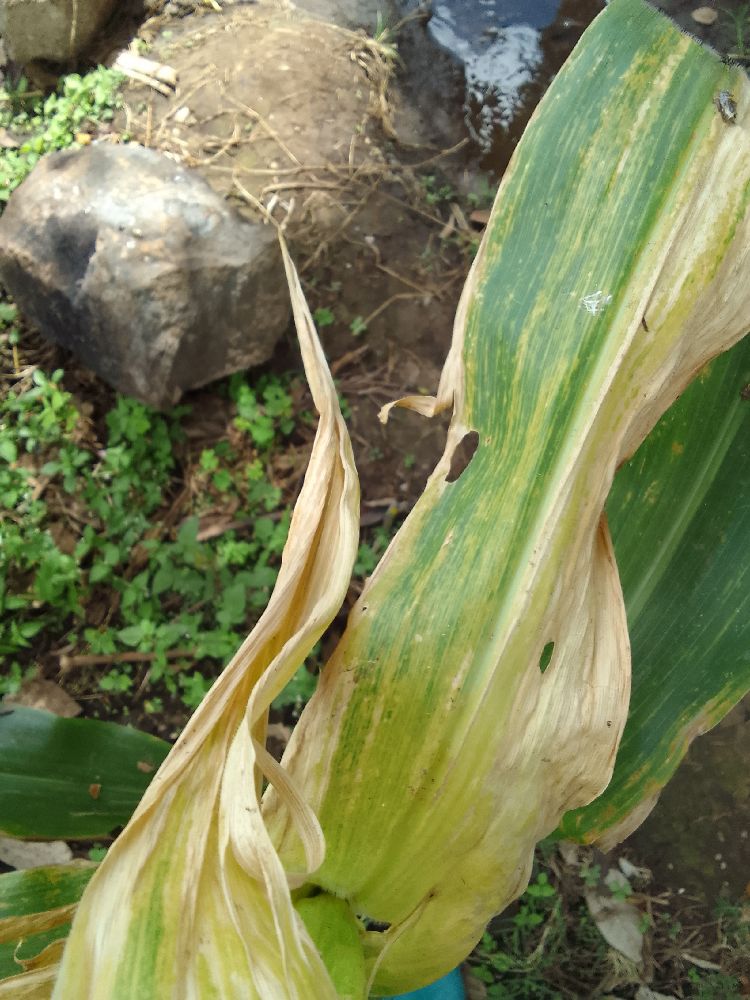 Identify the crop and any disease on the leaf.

maize, maize lethal necrosis
